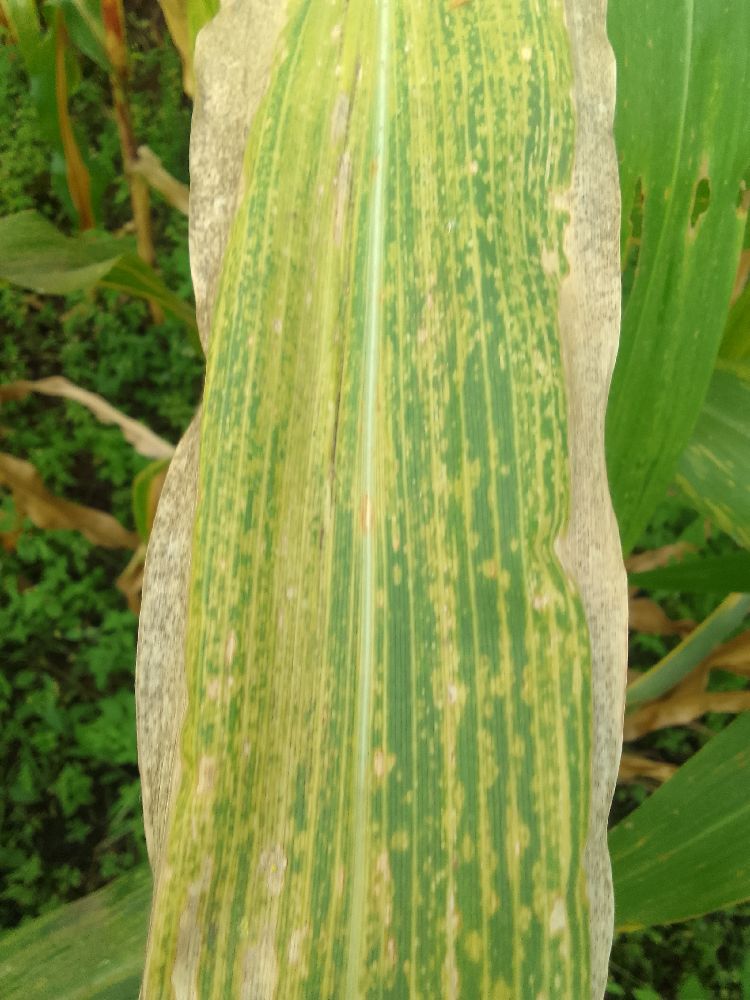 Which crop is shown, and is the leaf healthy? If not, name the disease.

maize, maize lethal necrosis
